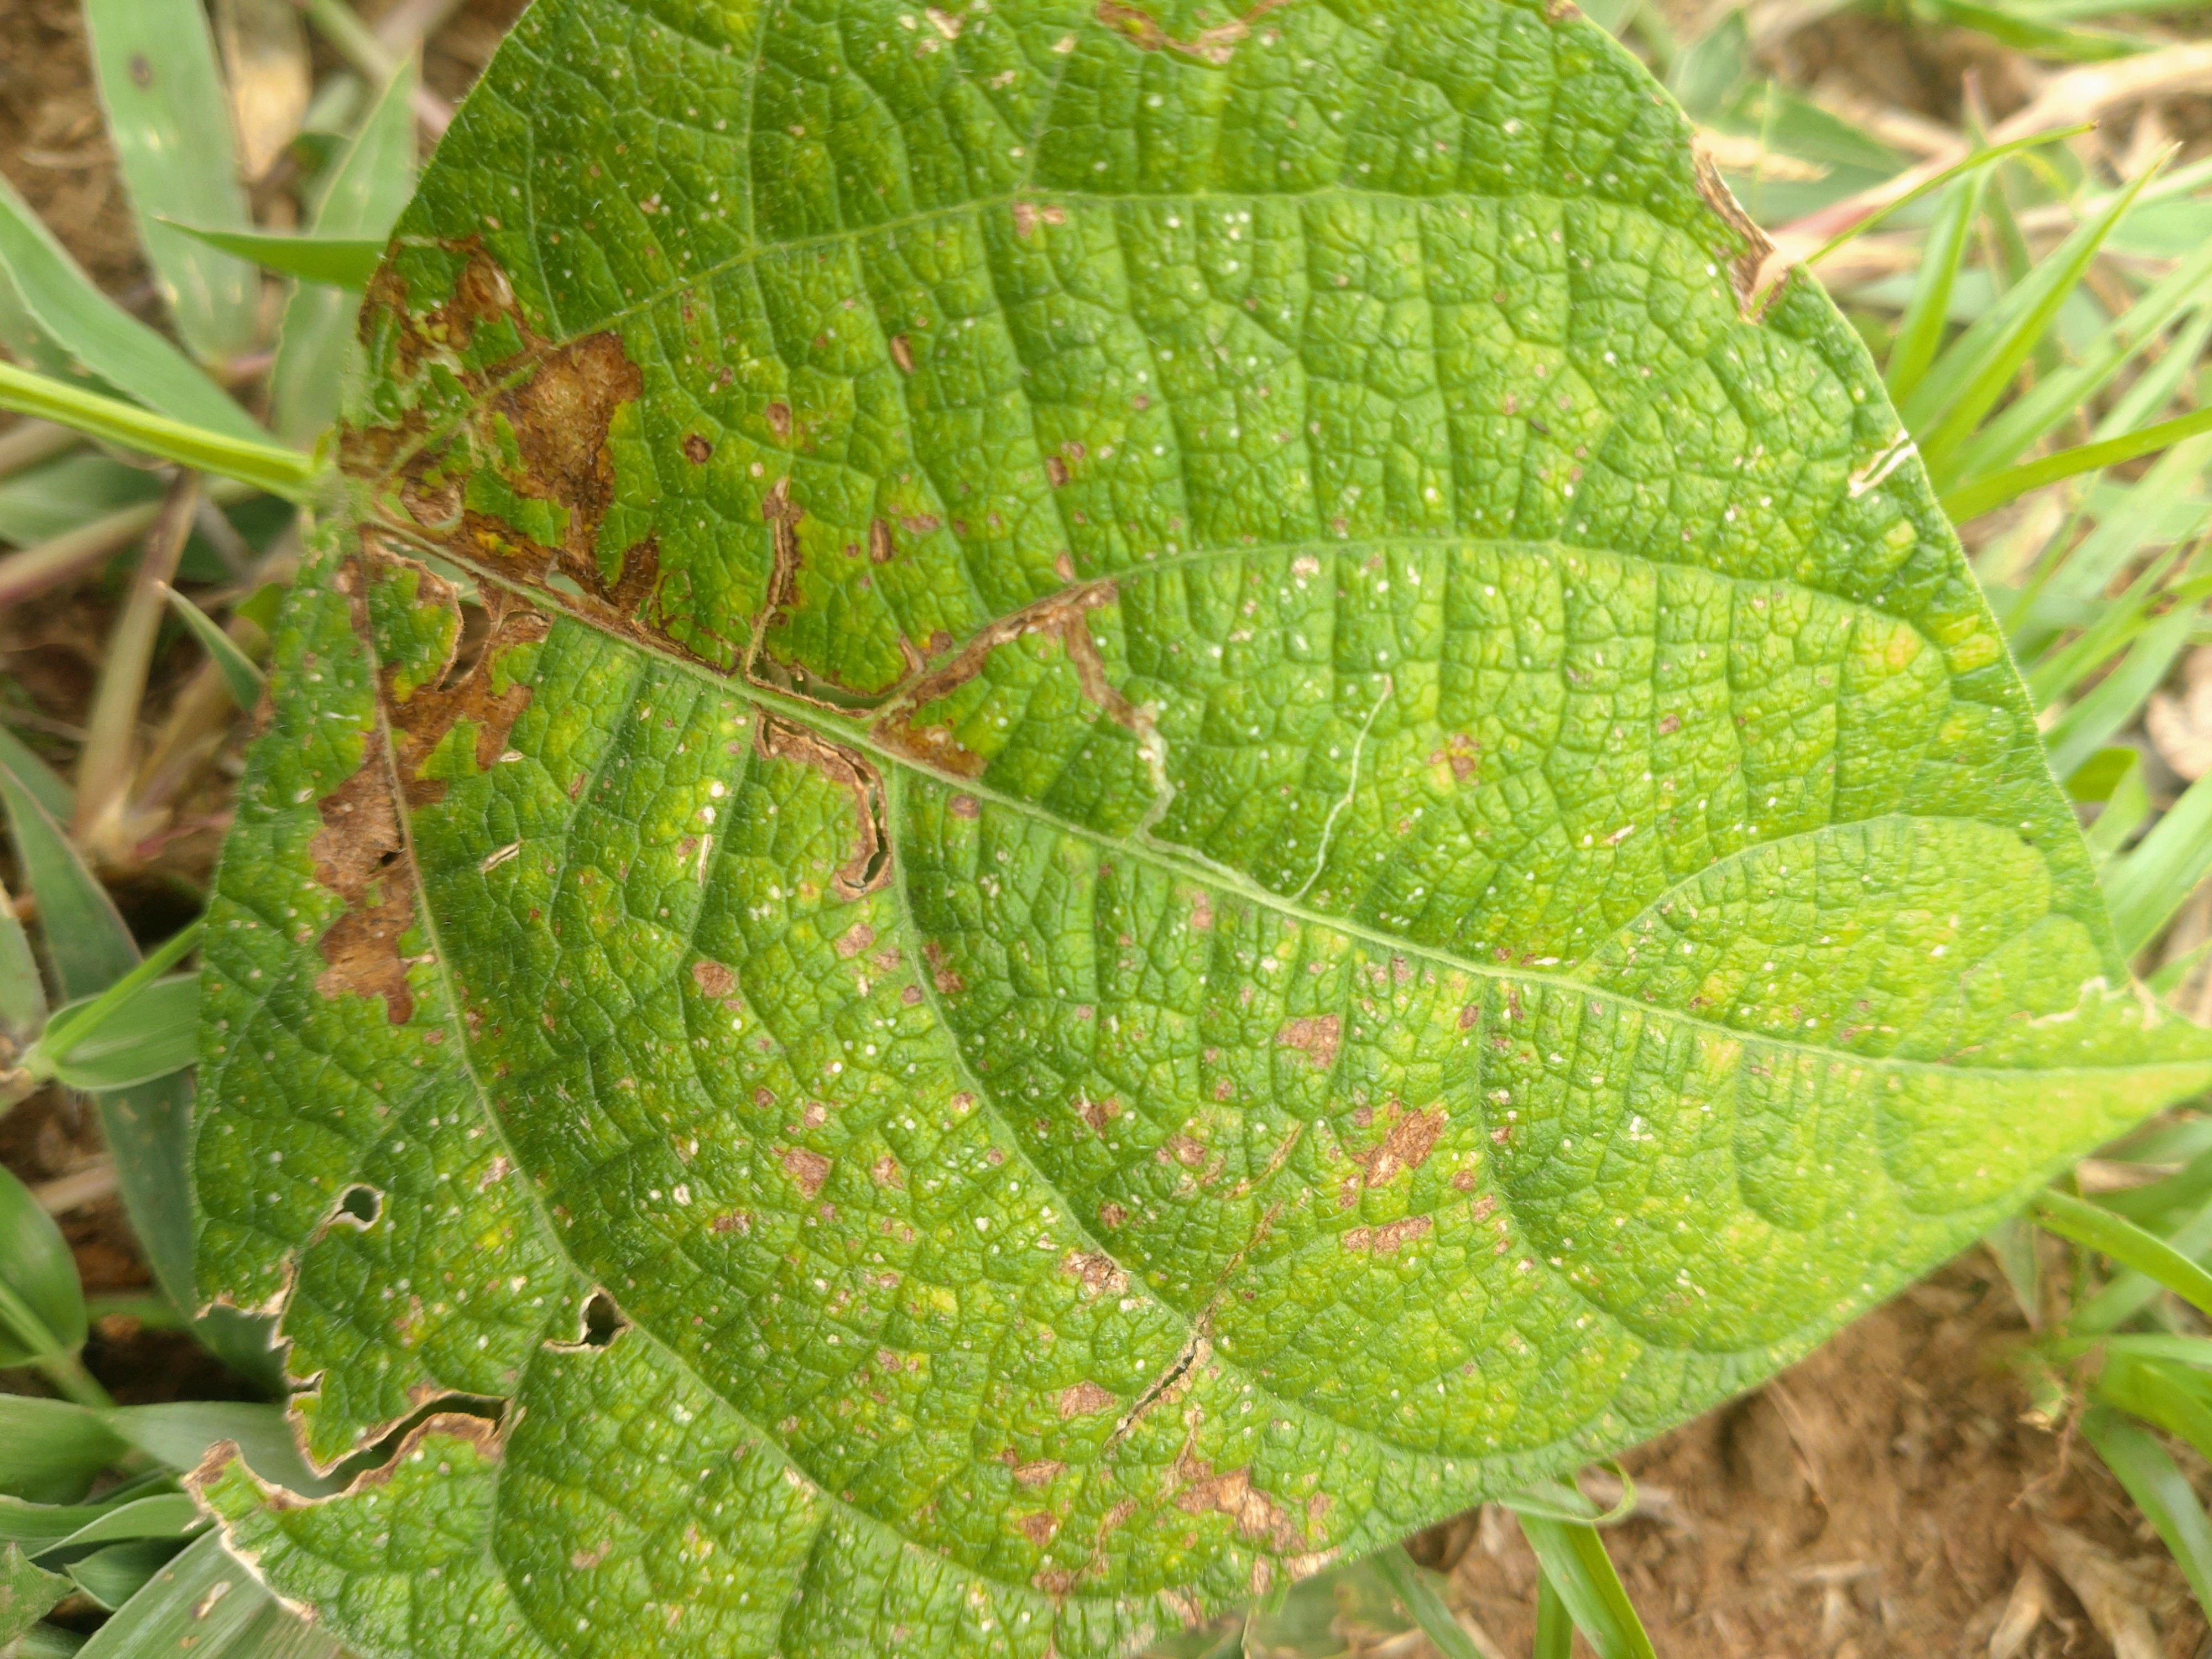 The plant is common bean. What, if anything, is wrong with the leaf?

rust
